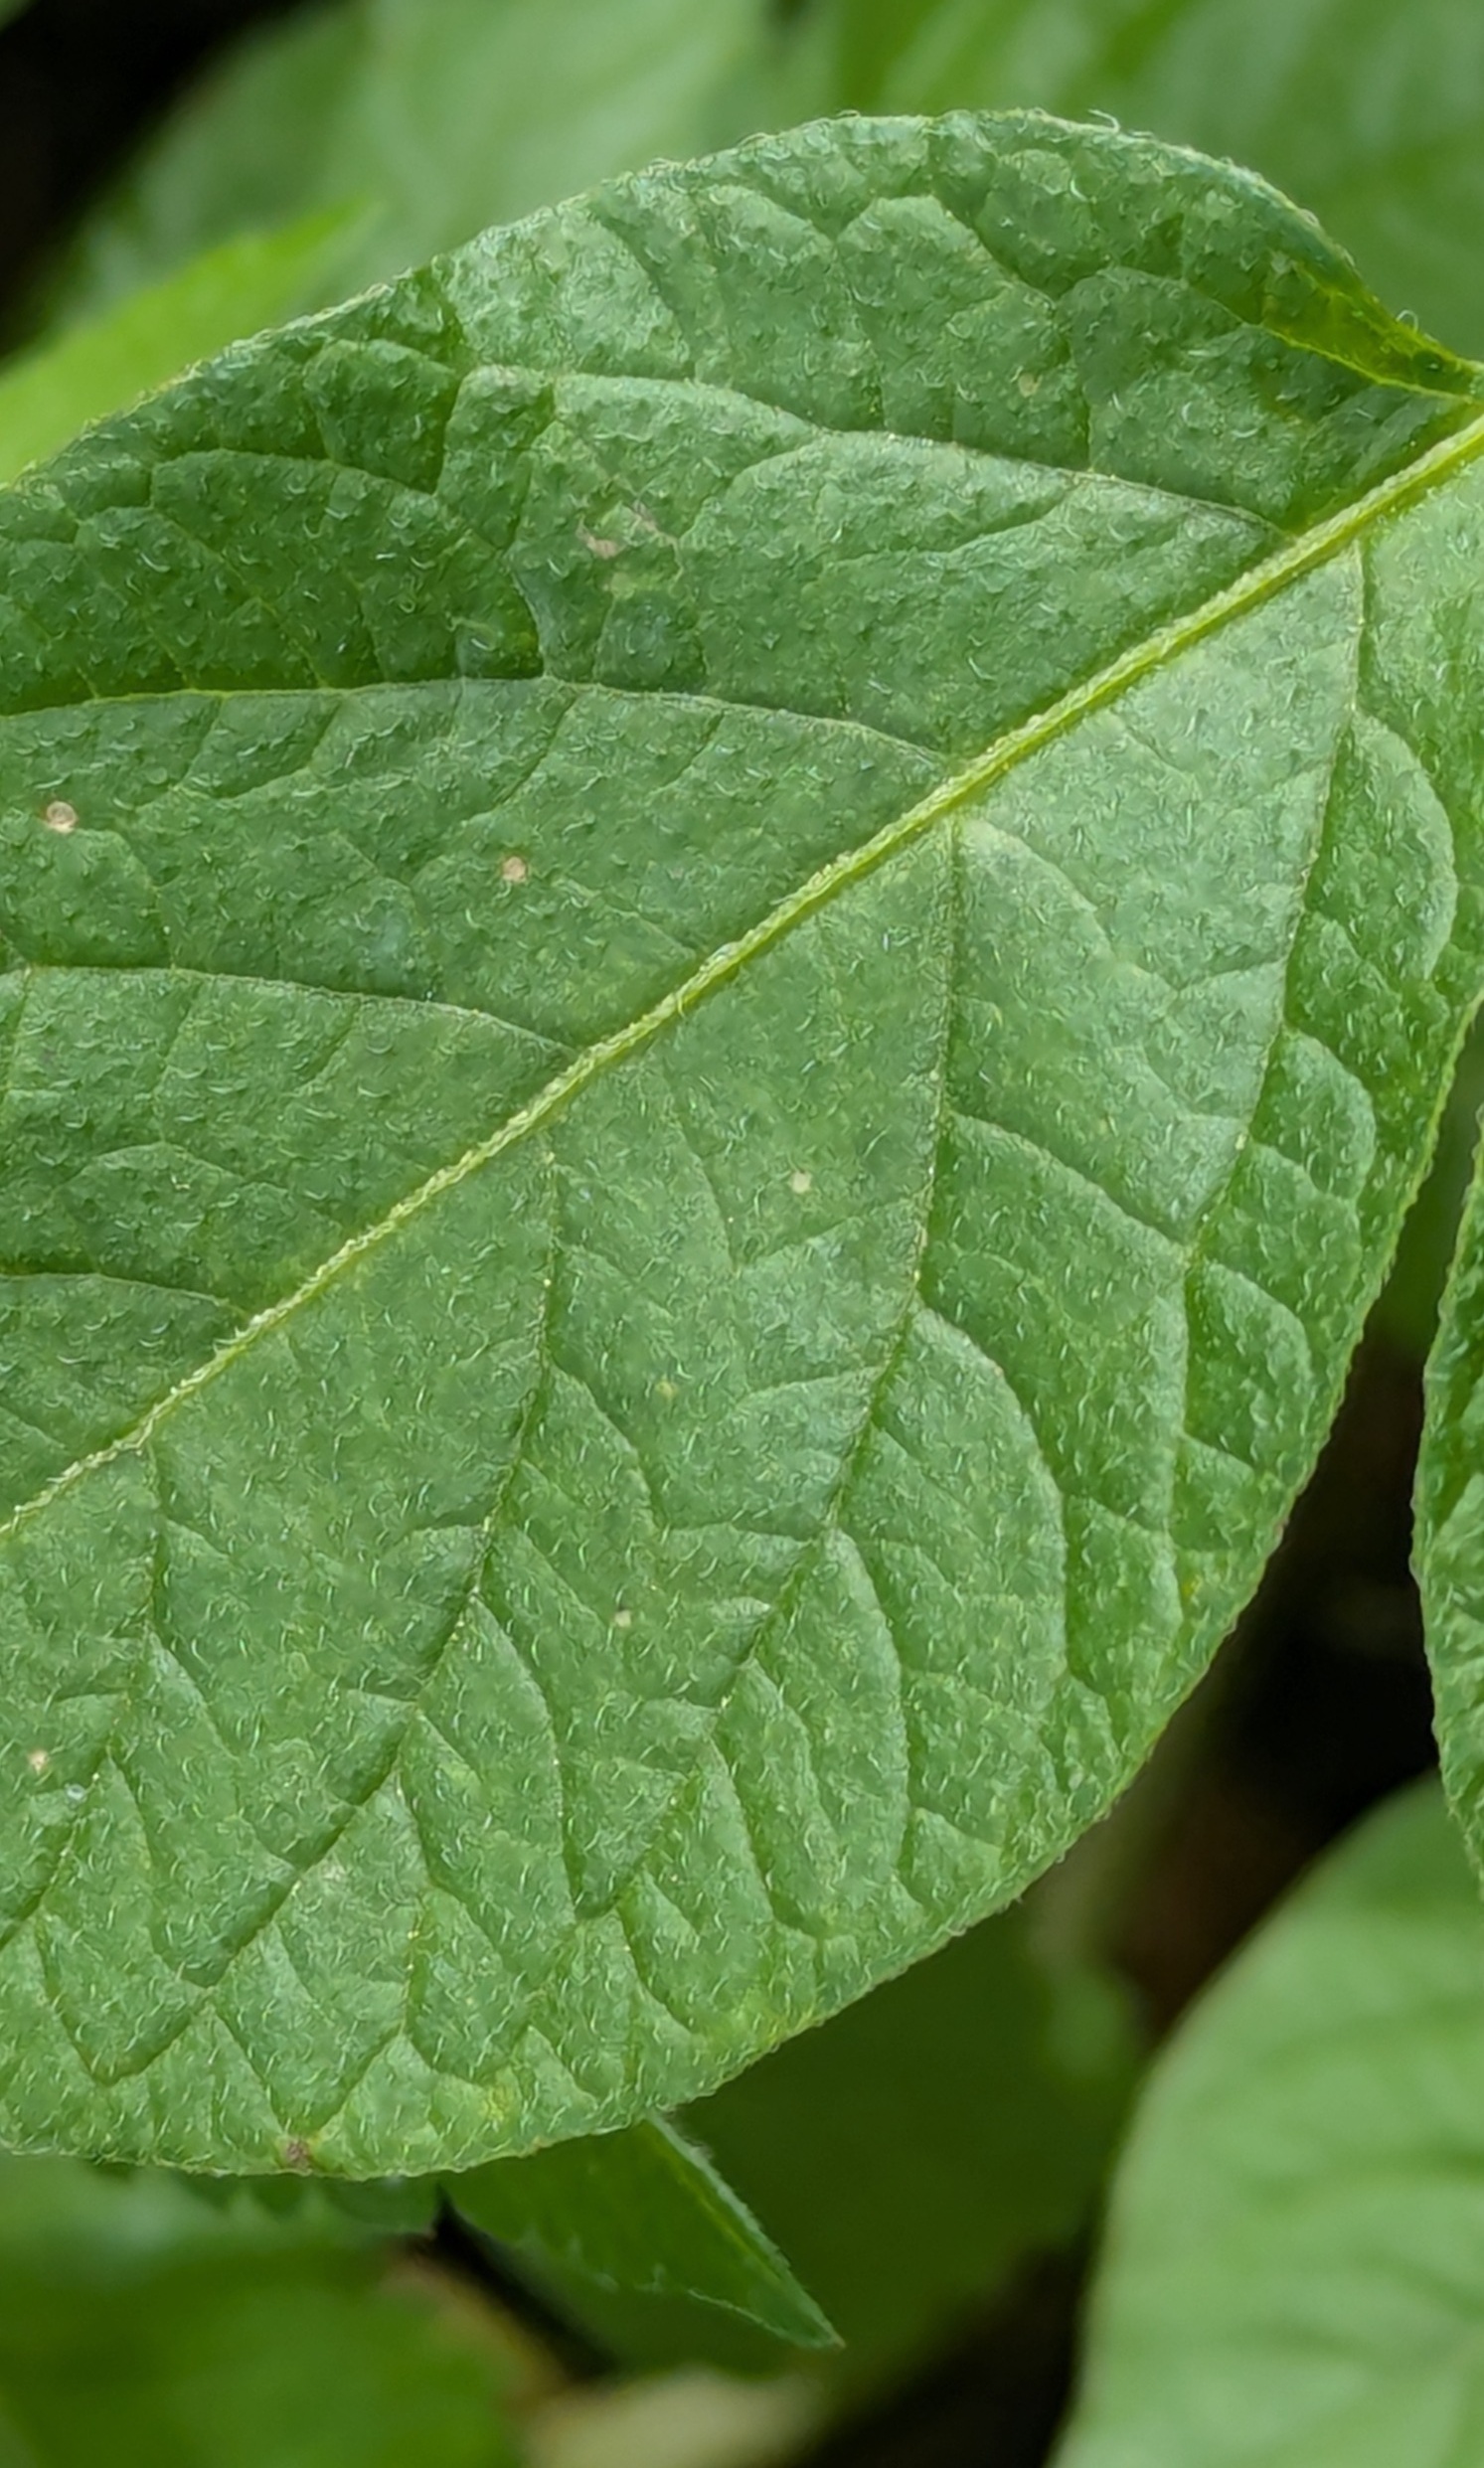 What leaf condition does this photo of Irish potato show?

healthy
